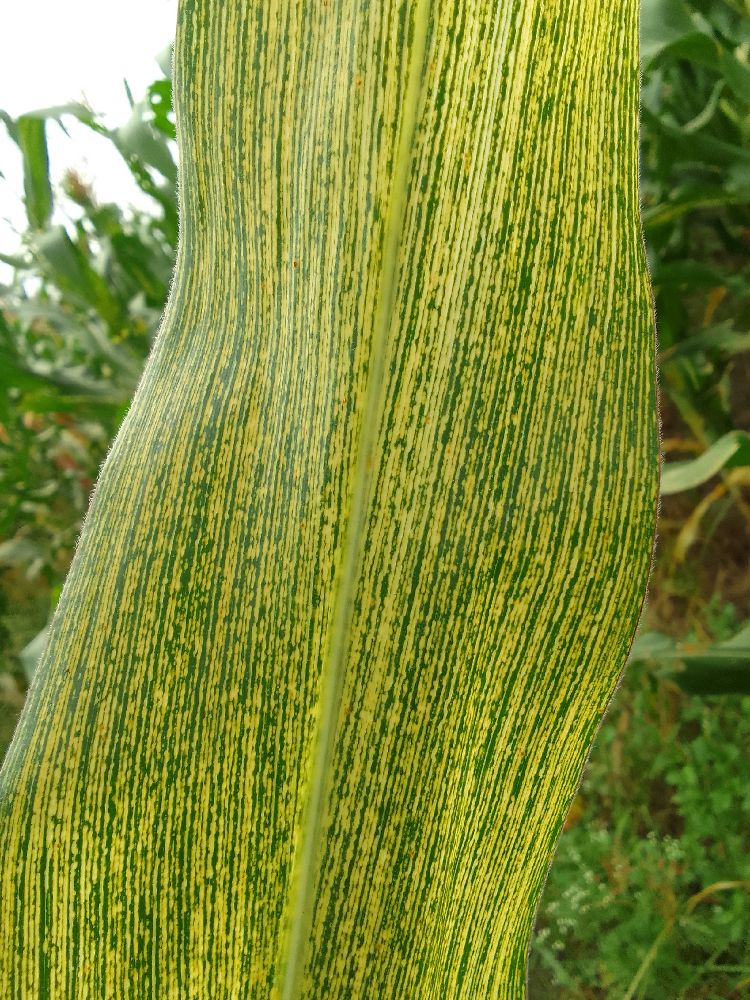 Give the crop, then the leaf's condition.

maize, maize streak virus
